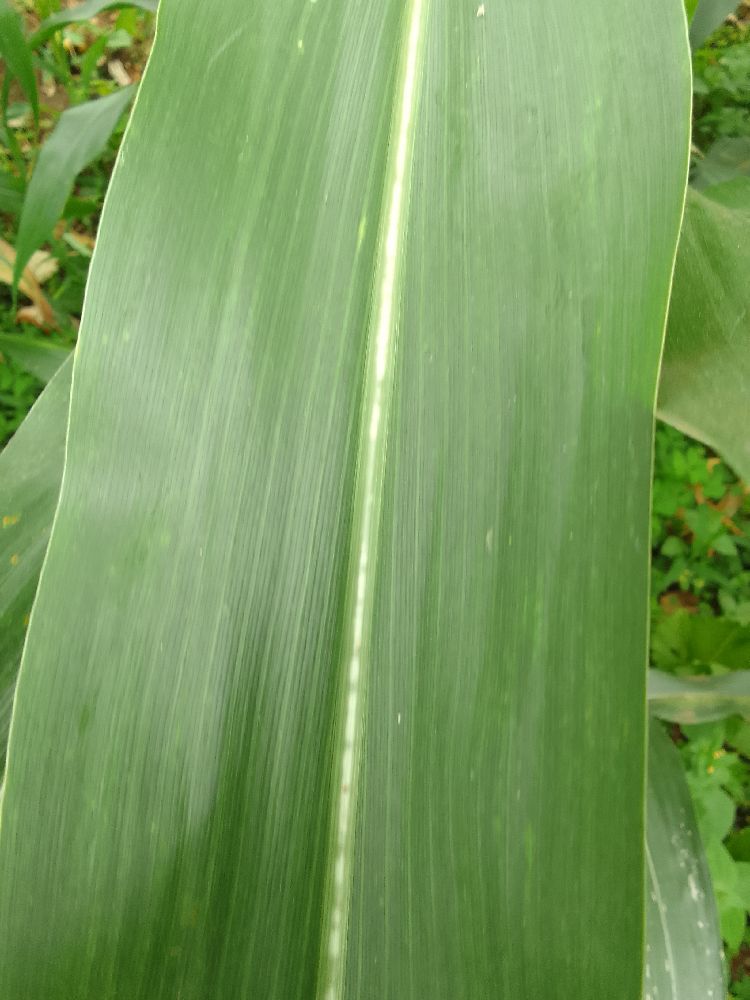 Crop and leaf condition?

maize, healthy
